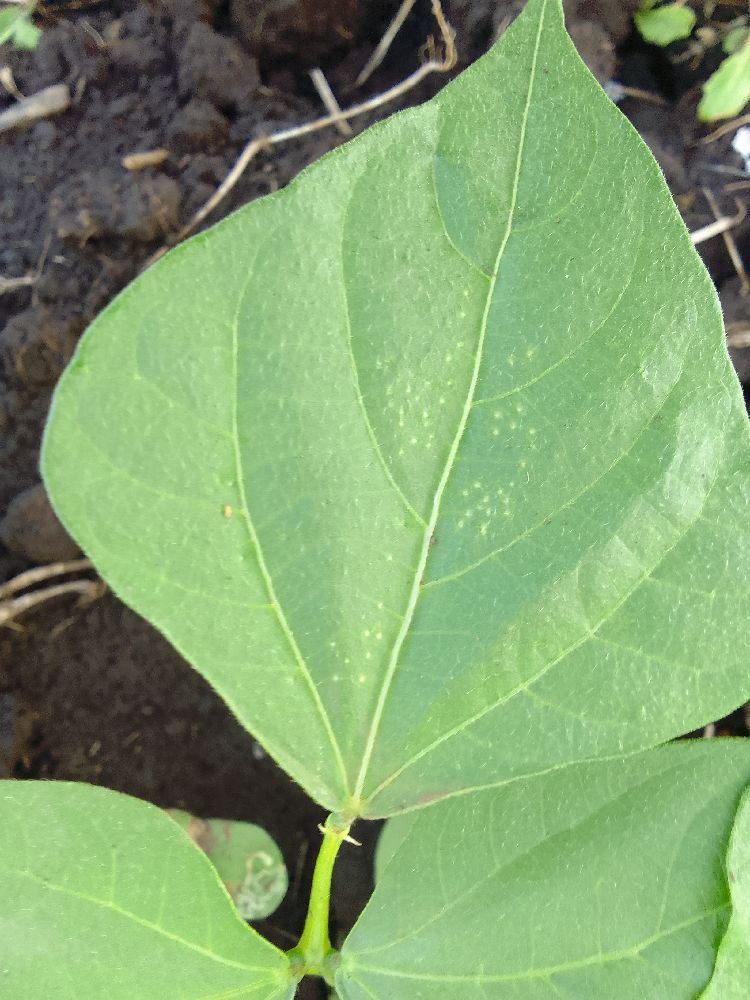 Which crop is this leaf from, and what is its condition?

common bean, healthy
